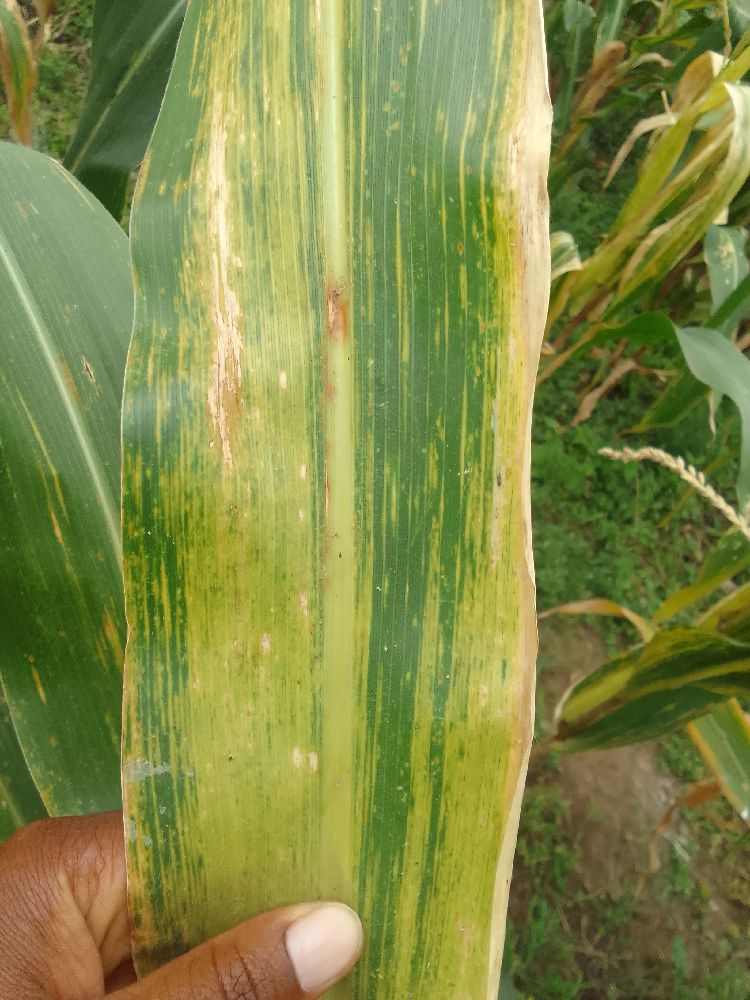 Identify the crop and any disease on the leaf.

maize, maize lethal necrosis
